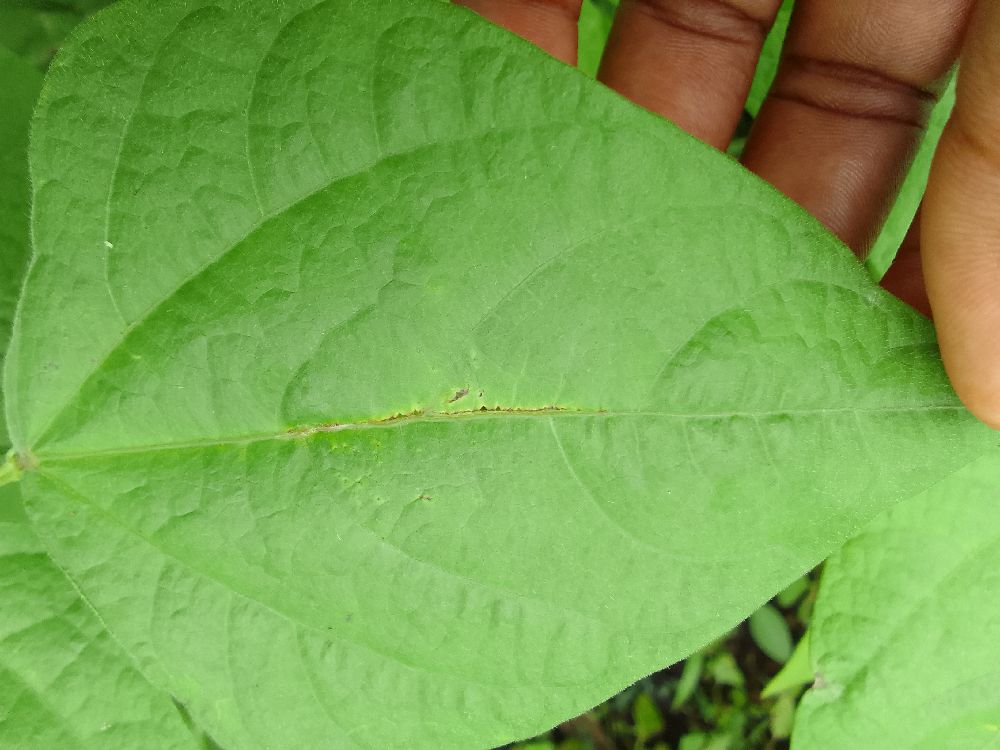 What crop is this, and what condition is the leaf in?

common bean, healthy
